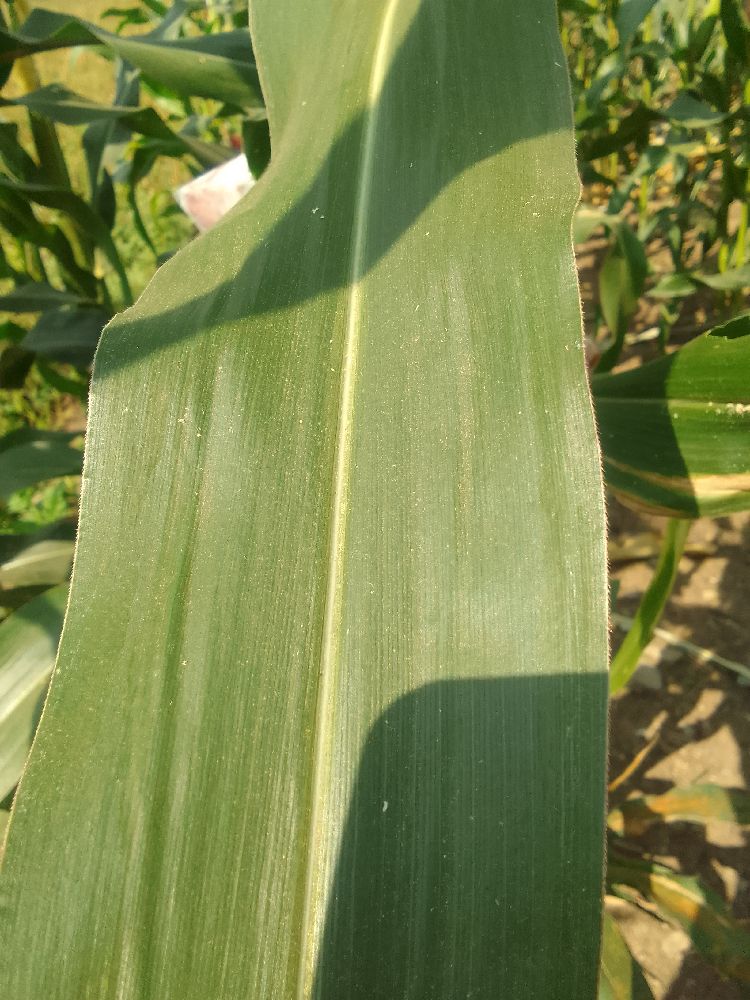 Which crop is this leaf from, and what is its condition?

maize, healthy
